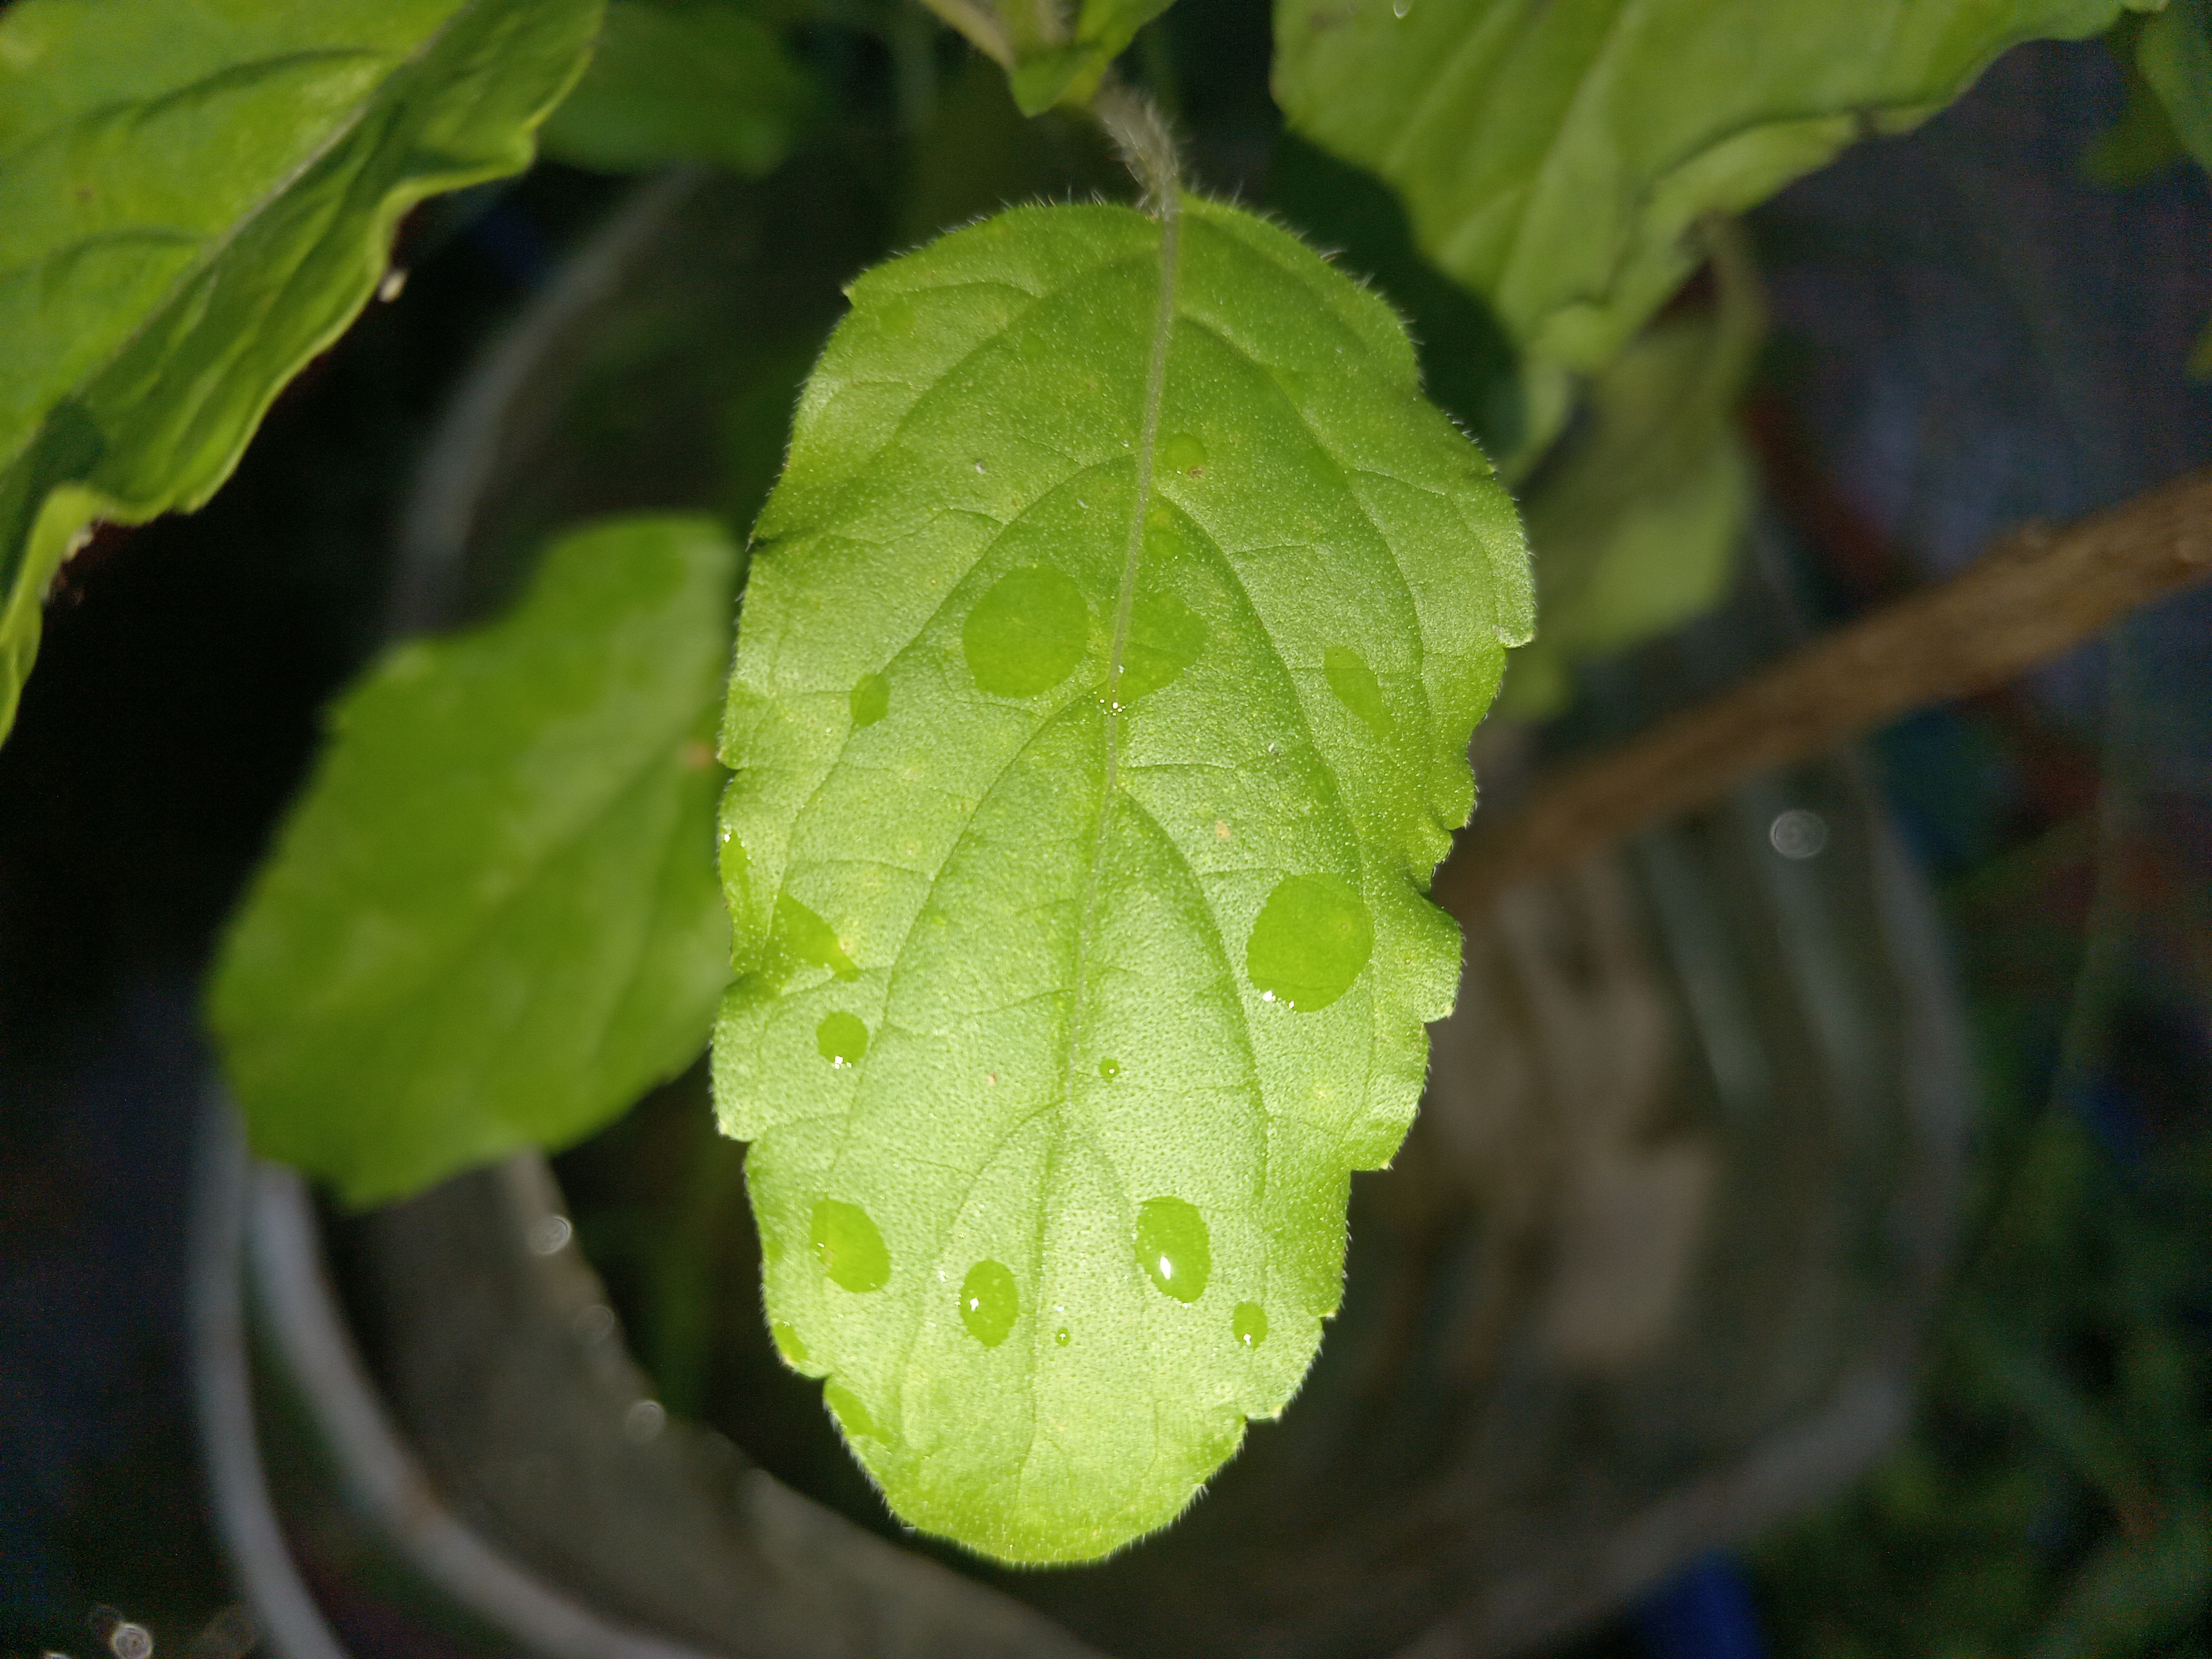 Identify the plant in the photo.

tulshi
